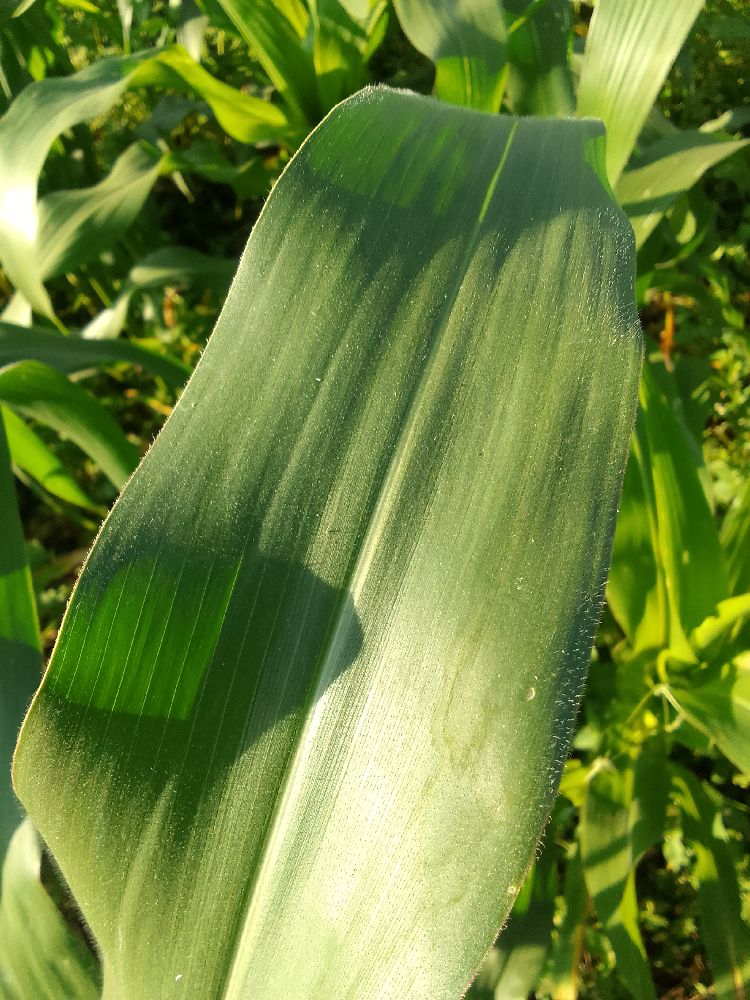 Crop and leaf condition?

maize, healthy
